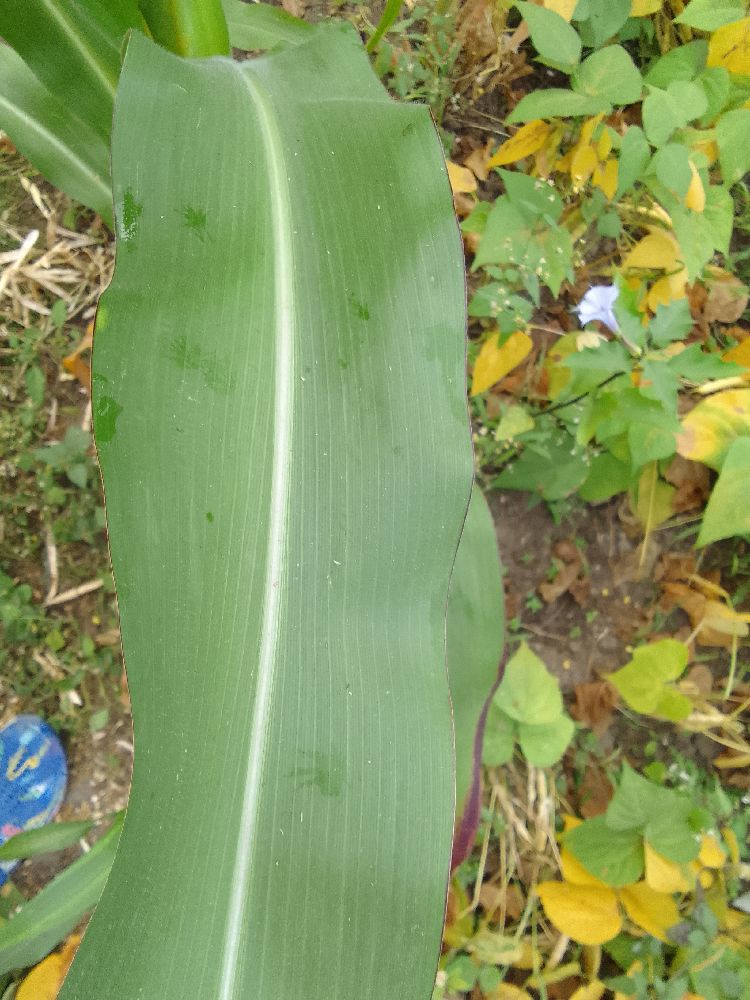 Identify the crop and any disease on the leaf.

maize, healthy
